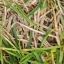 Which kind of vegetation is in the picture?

grass
